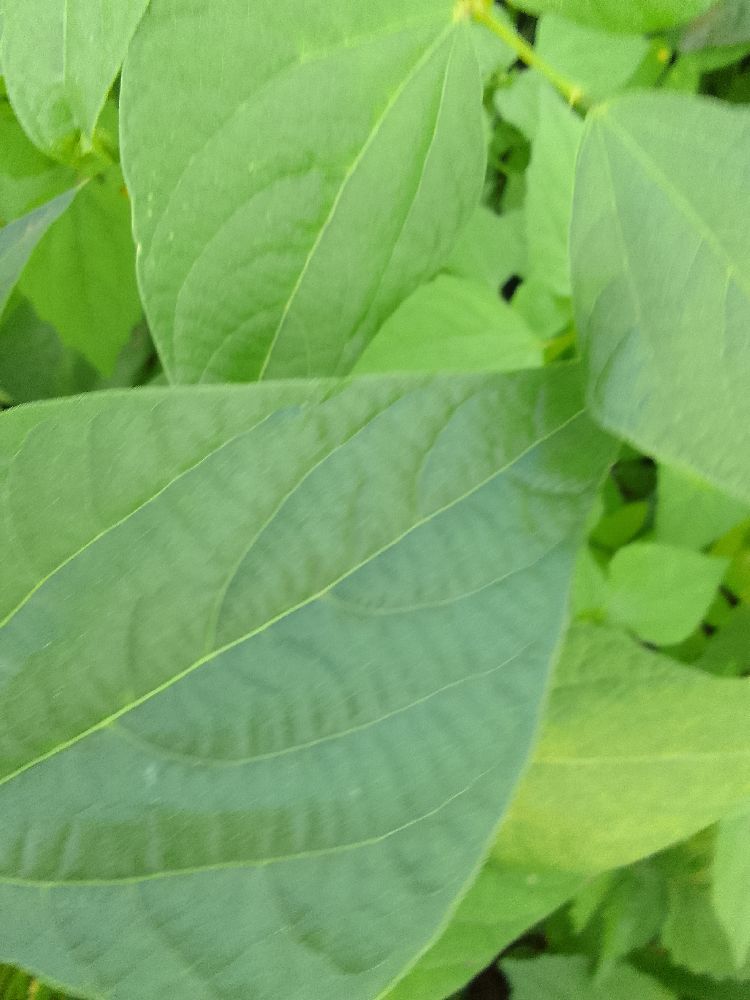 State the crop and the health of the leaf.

common bean, healthy
